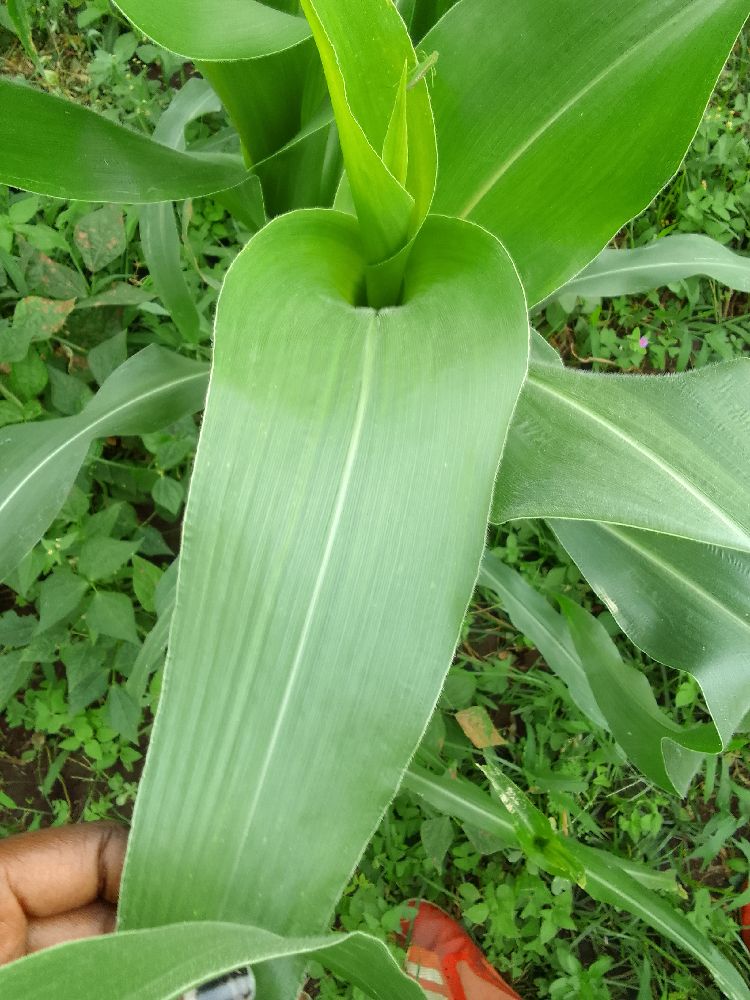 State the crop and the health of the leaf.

maize, healthy
